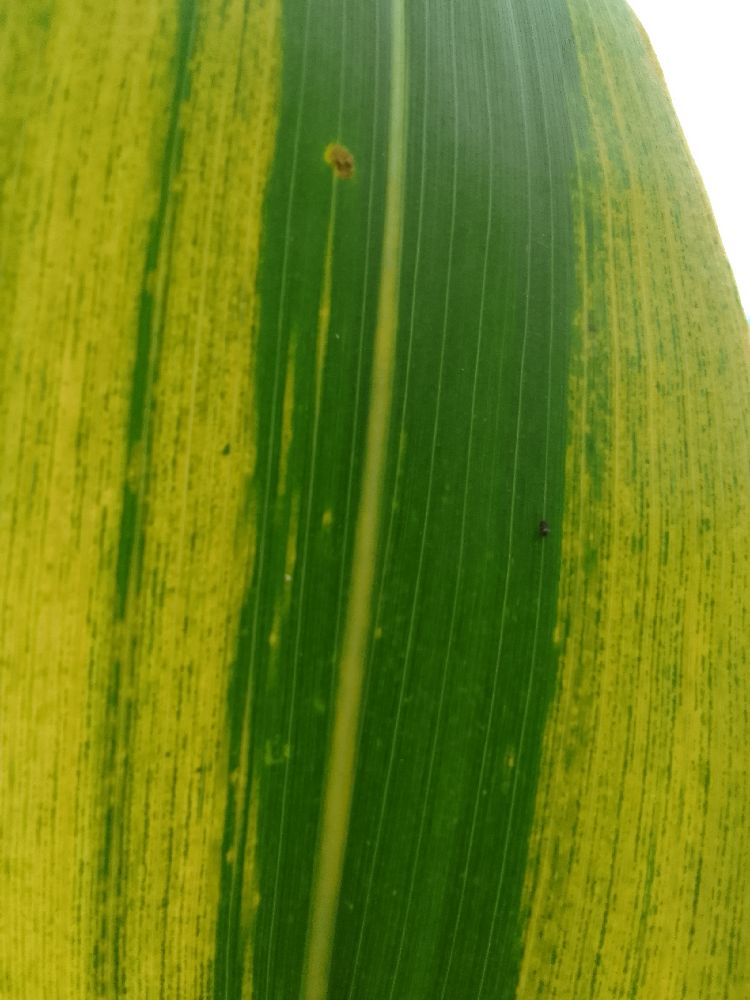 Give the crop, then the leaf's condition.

maize, maize lethal necrosis
